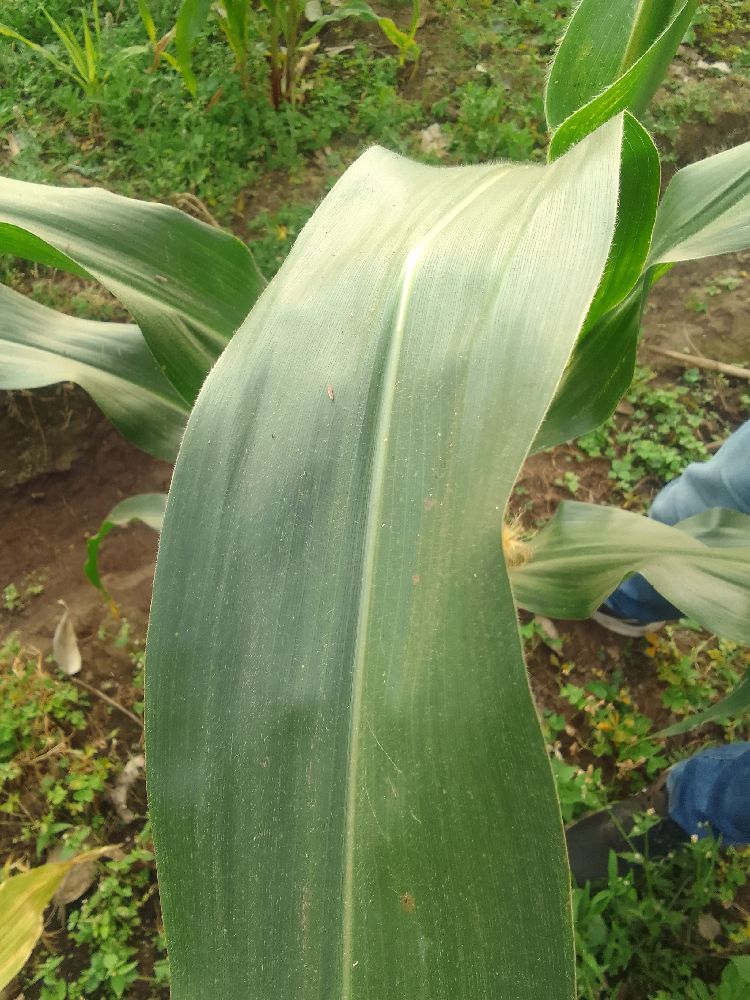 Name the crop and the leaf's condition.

maize, healthy
